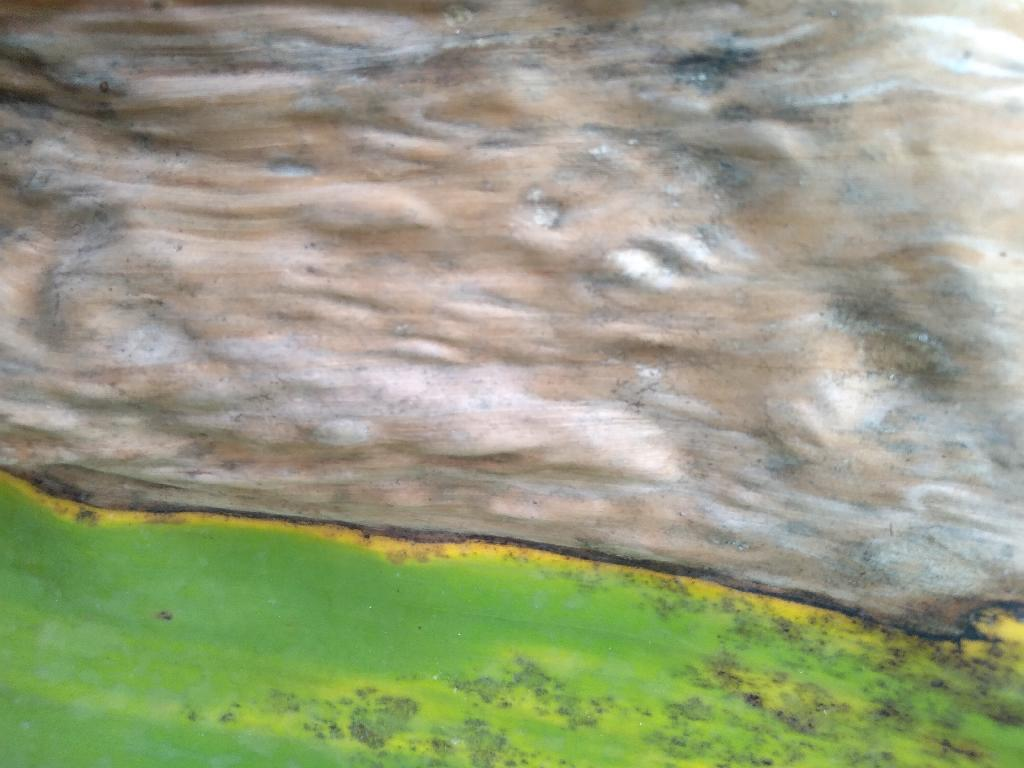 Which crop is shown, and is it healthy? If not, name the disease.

banana, black sigatoka
